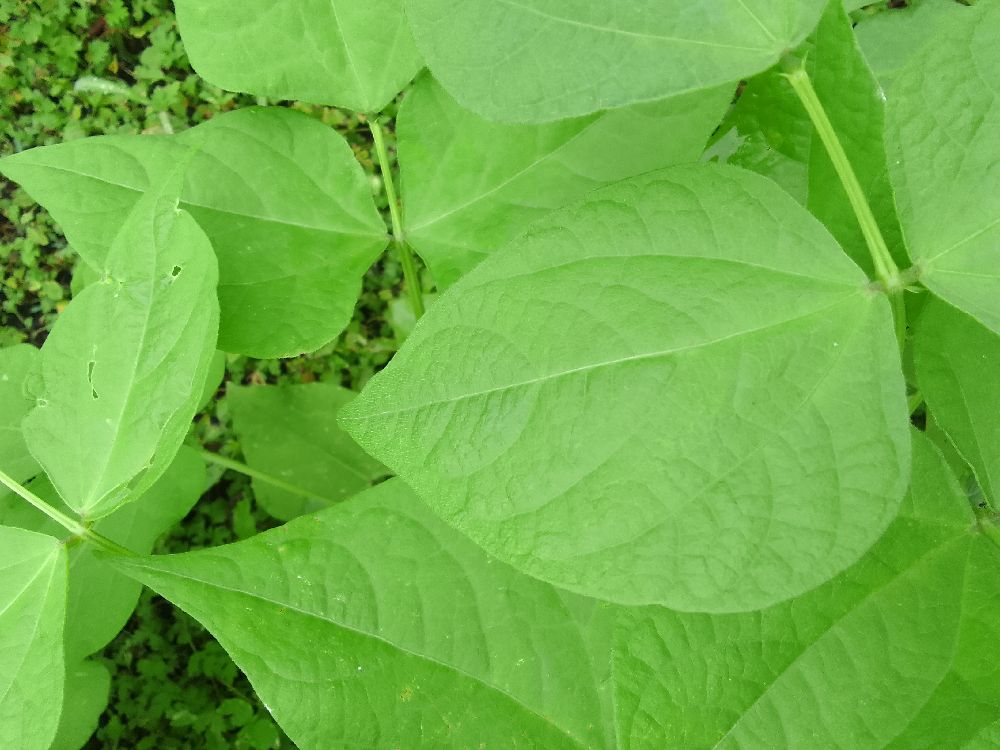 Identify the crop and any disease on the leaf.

common bean, healthy
